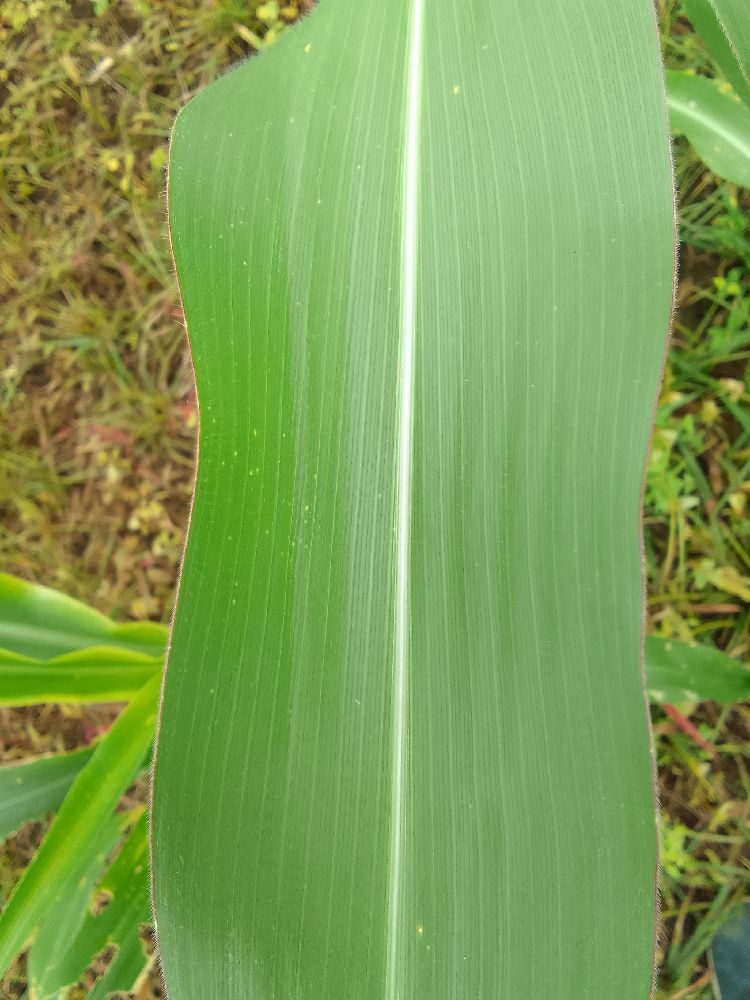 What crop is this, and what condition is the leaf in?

maize, healthy
